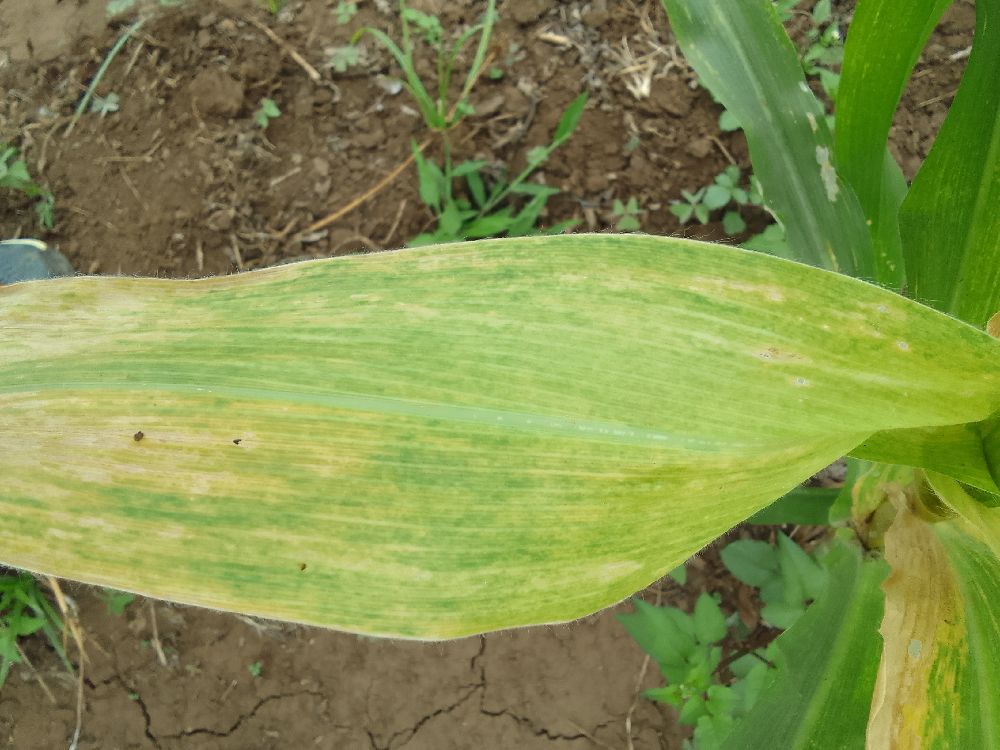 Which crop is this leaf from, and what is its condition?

maize, maize lethal necrosis
